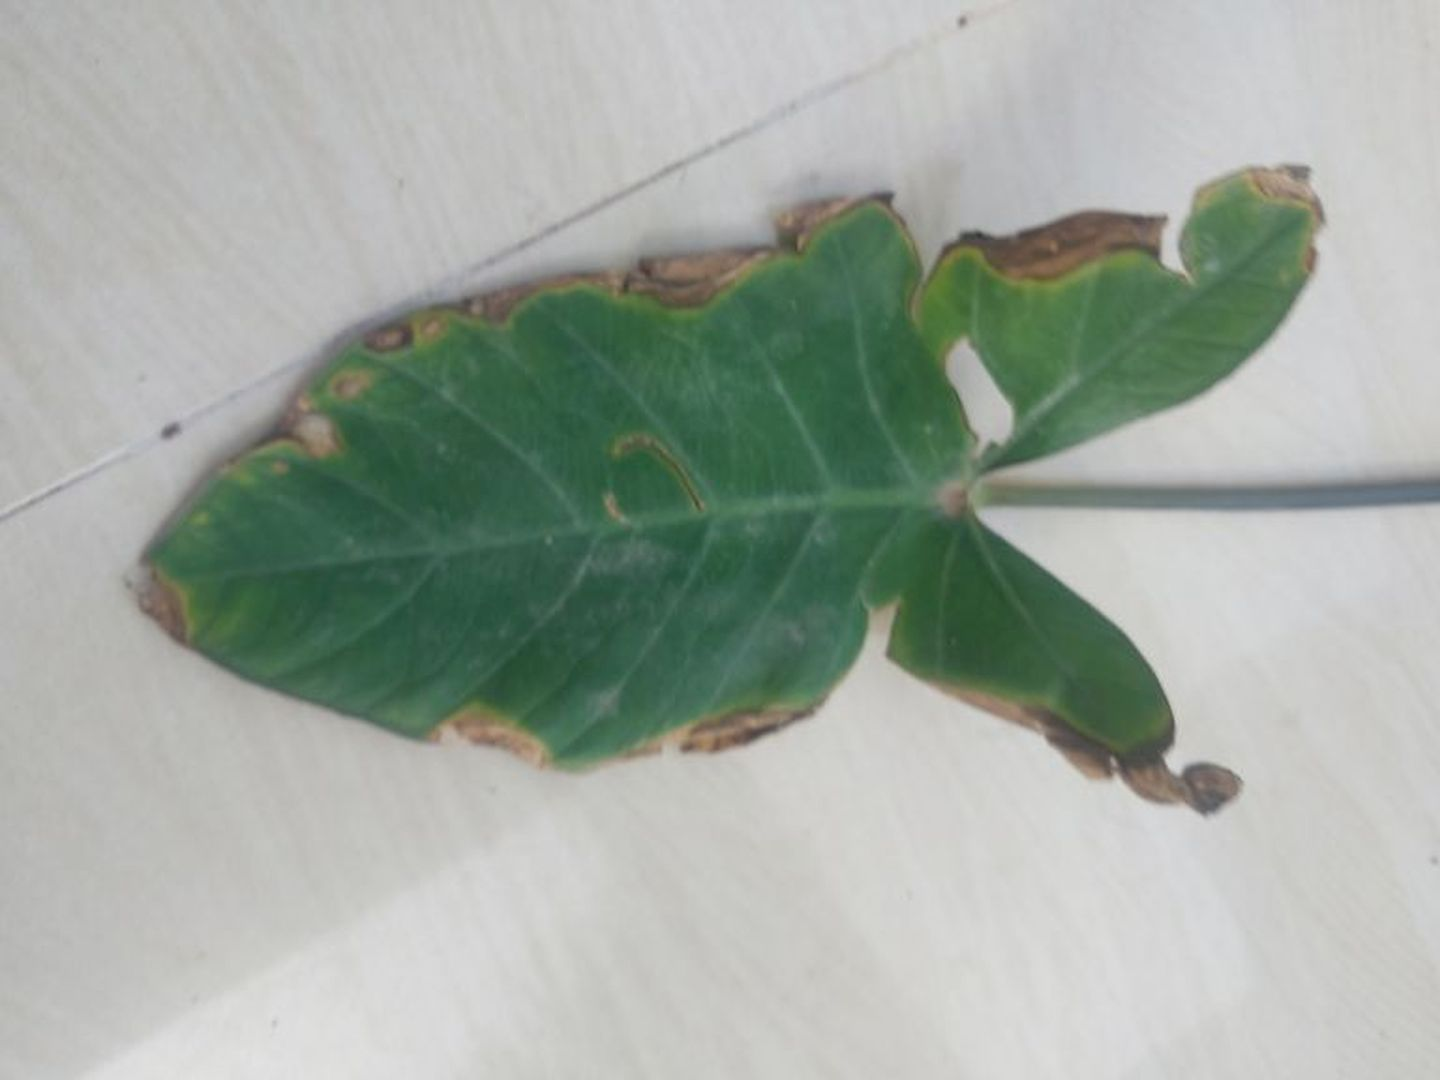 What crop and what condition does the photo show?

taro, leaf blight
